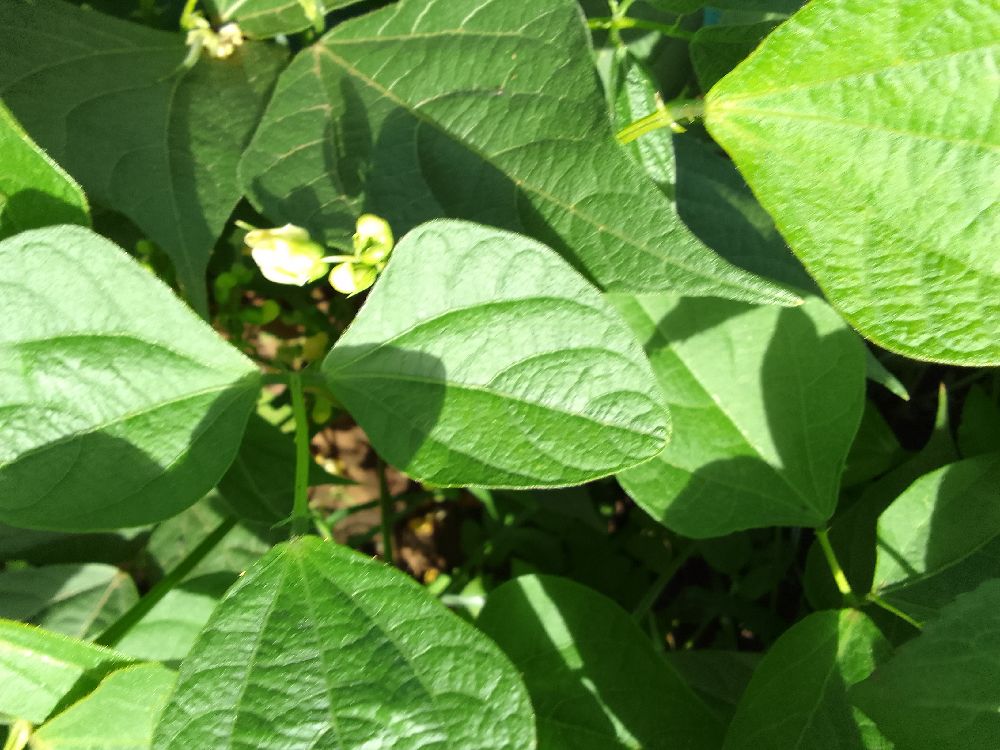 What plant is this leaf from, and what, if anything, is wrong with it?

common bean, healthy
